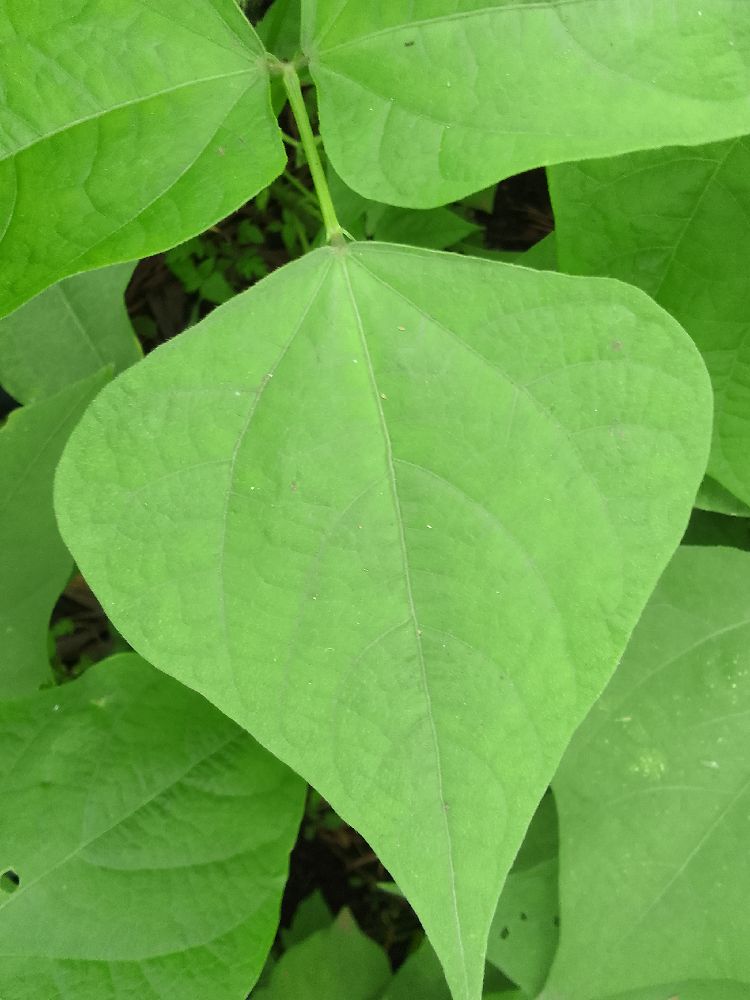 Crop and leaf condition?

common bean, healthy
